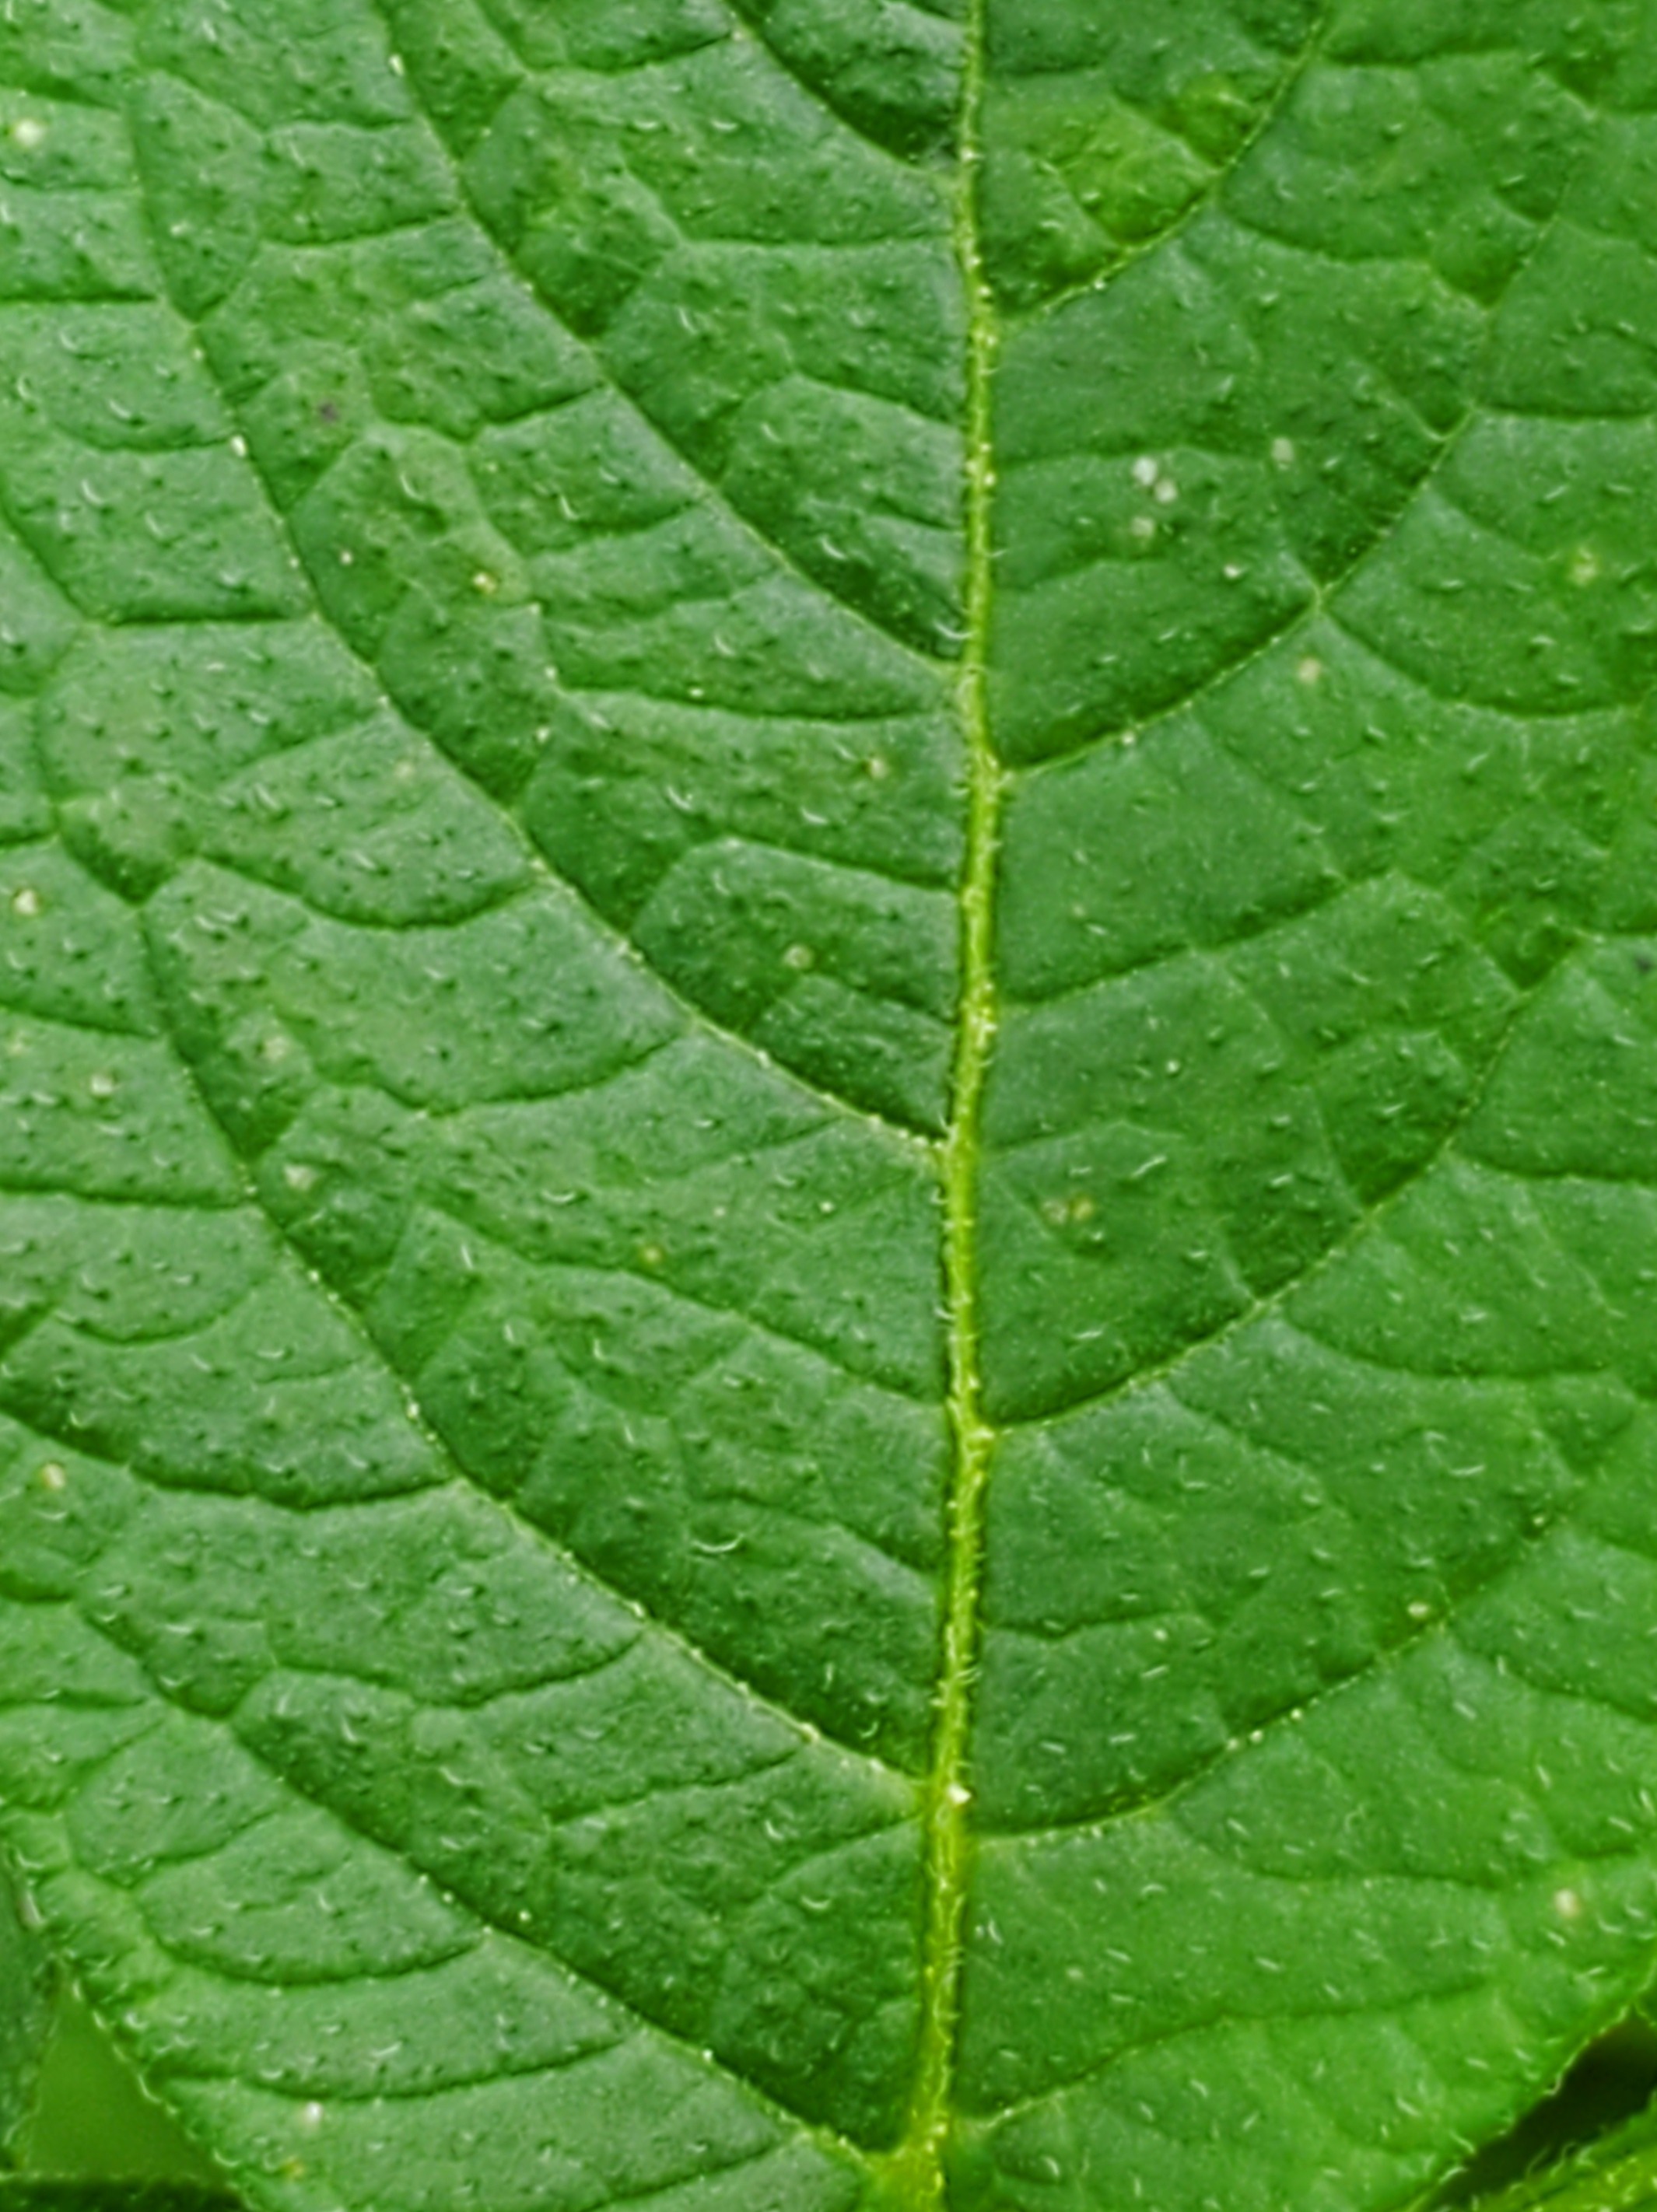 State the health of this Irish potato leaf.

healthy
